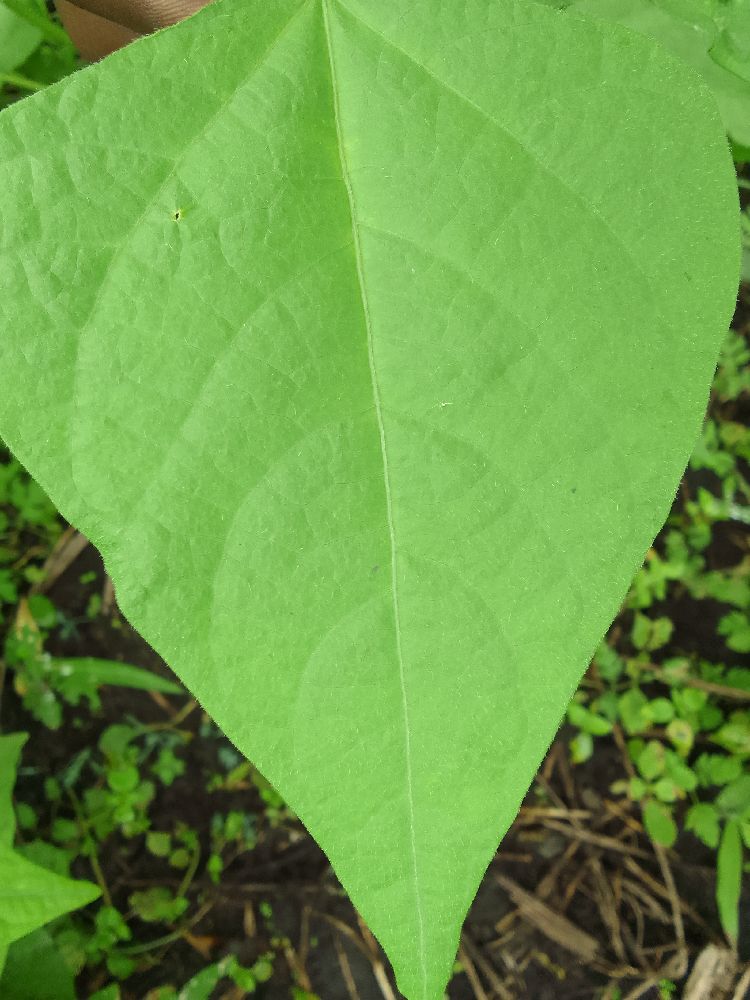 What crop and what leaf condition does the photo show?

common bean, healthy
